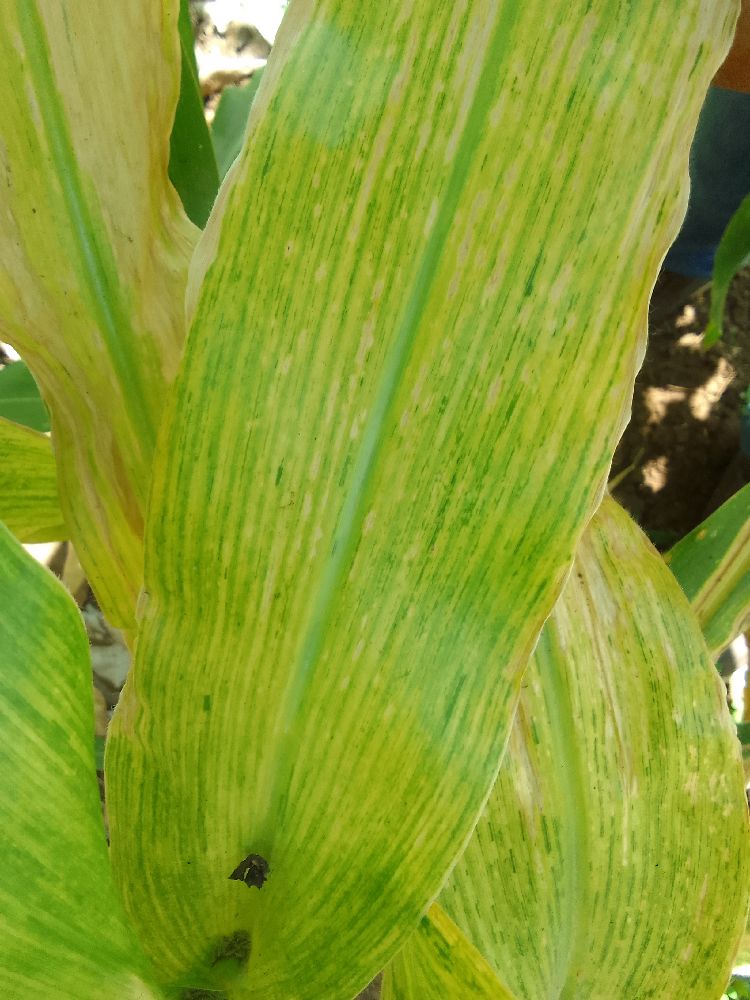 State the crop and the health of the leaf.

maize, maize lethal necrosis
